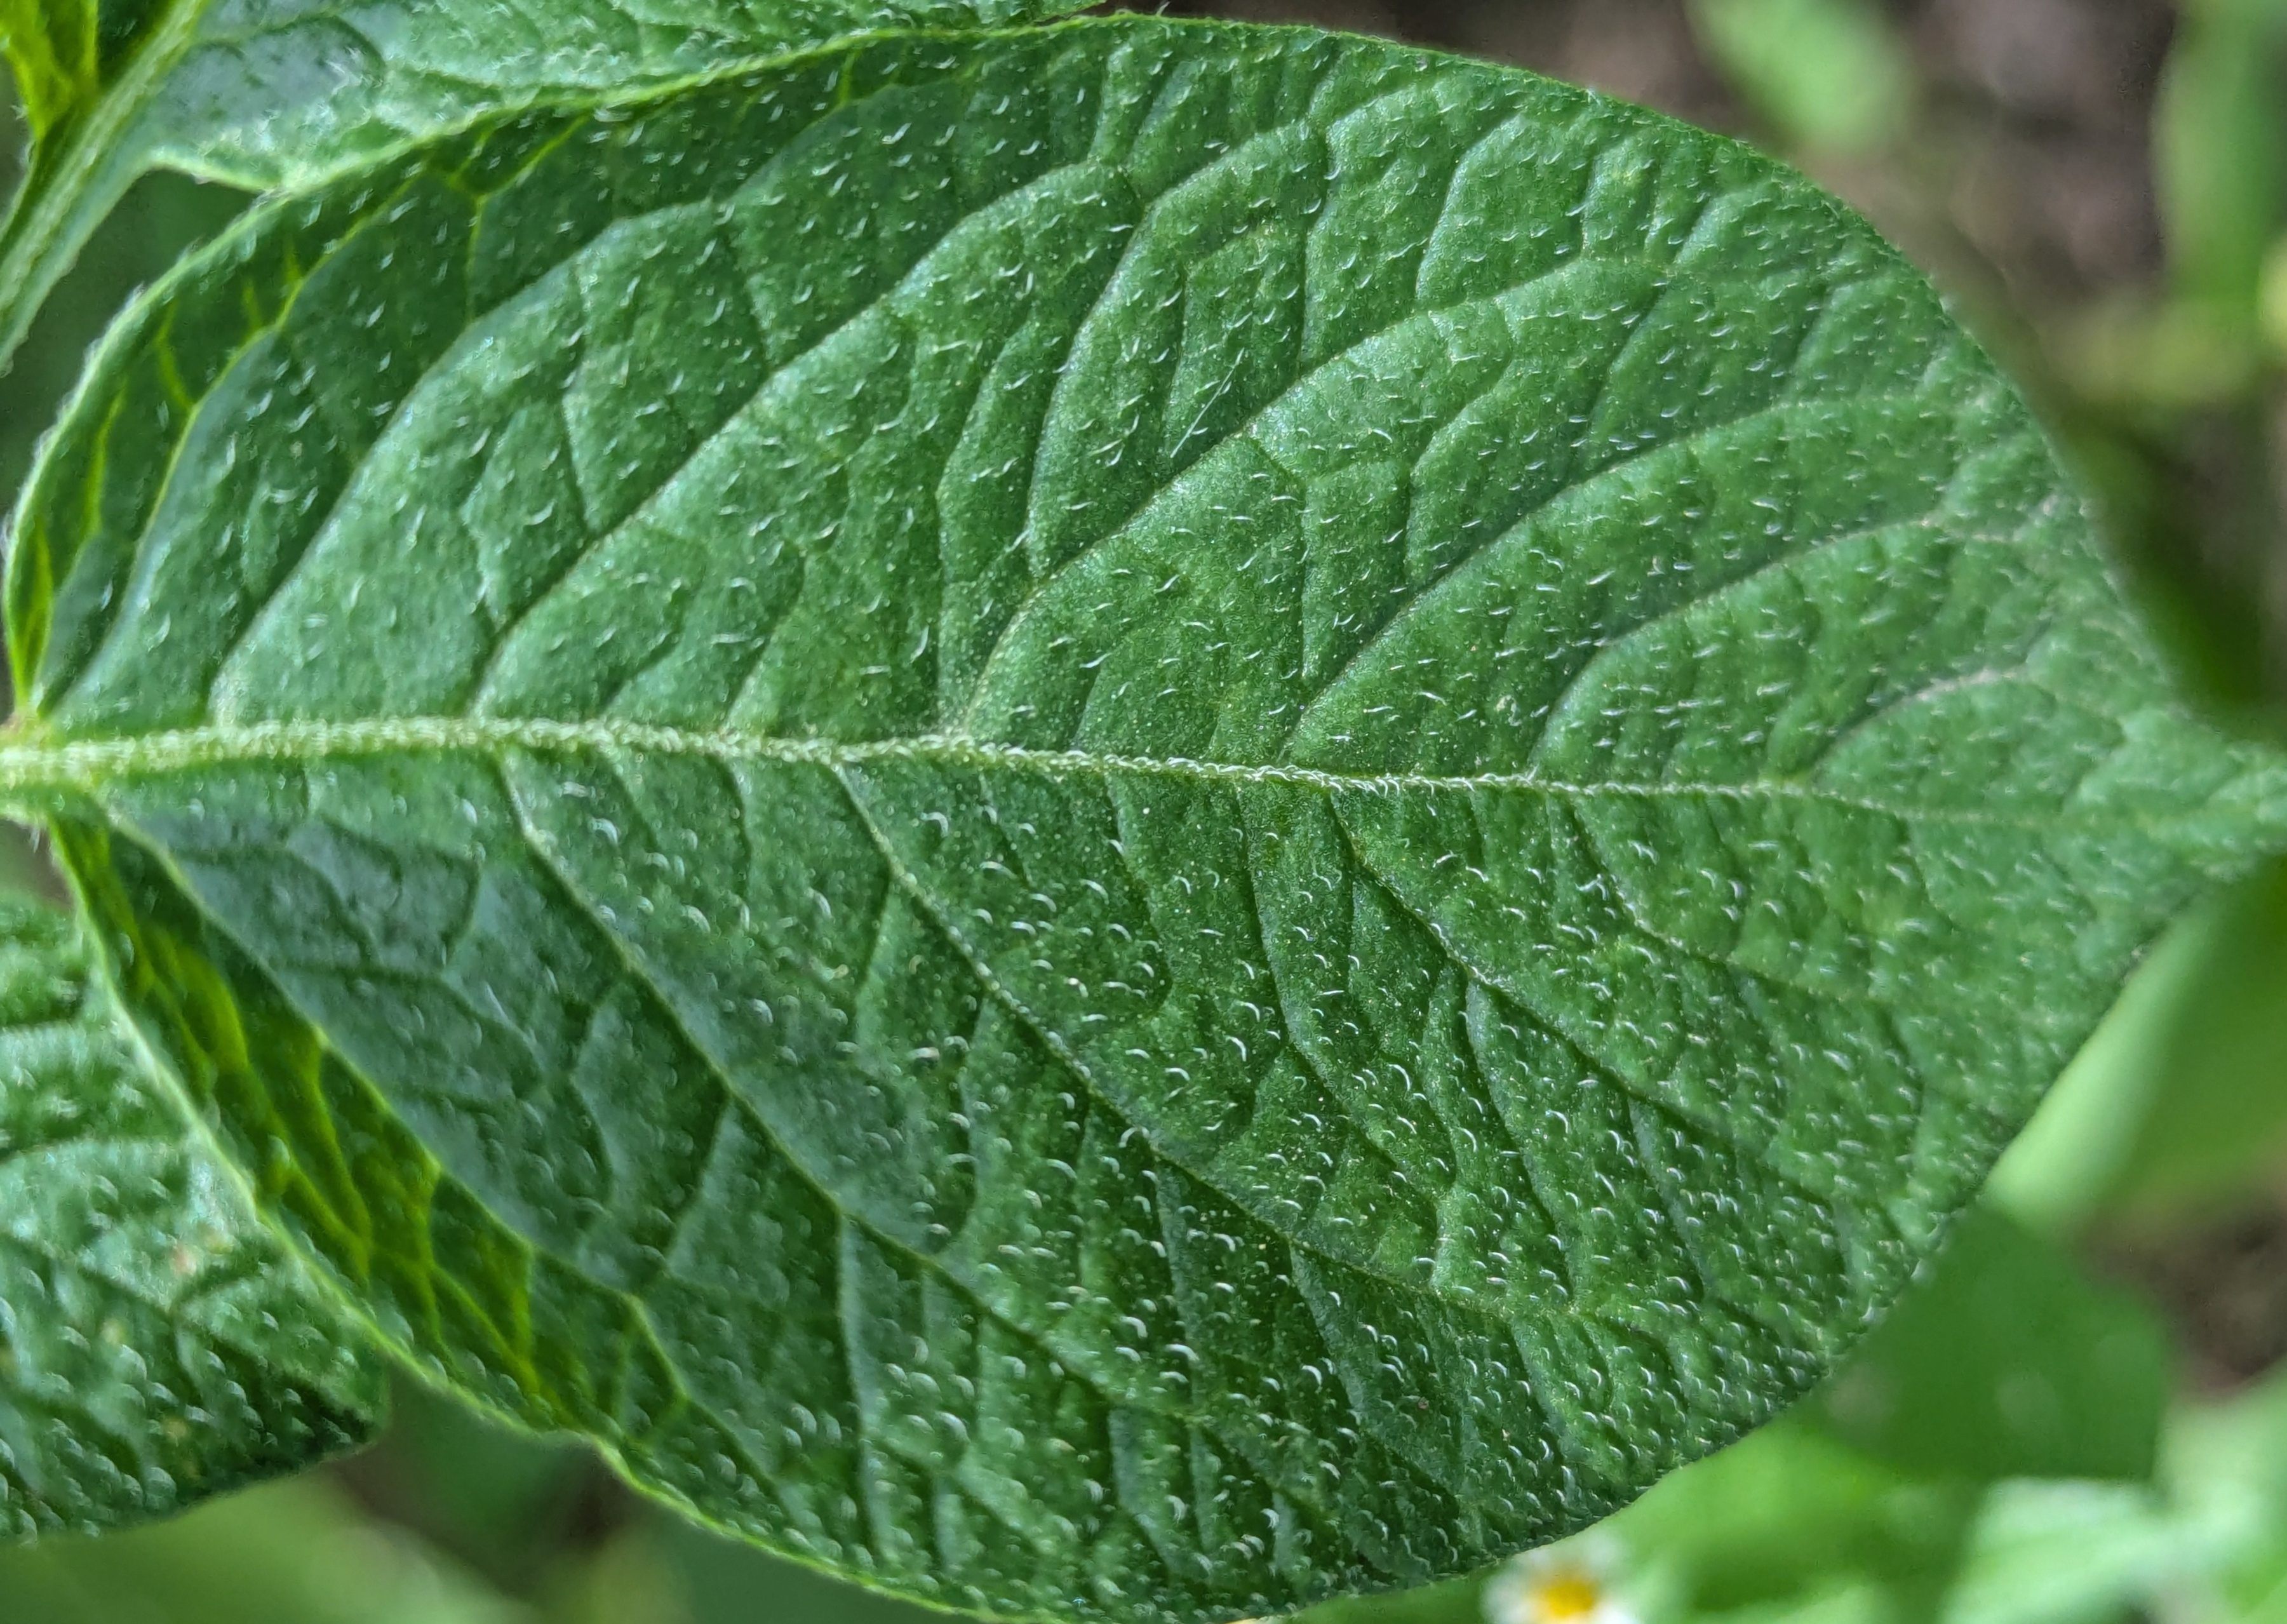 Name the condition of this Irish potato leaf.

healthy
